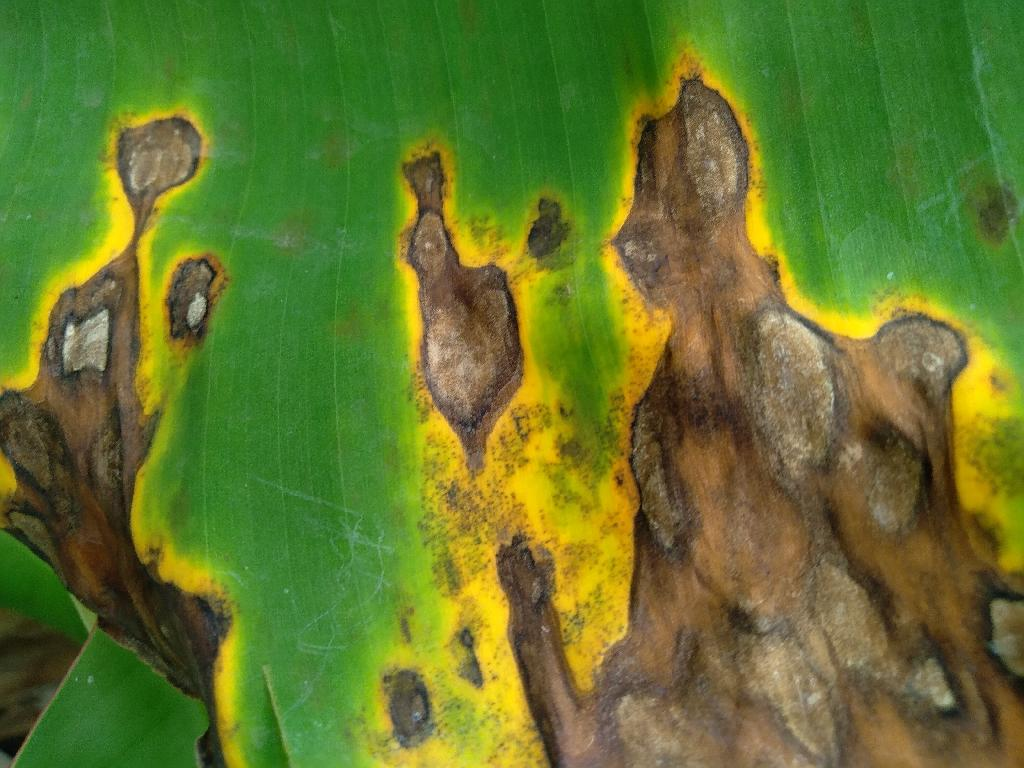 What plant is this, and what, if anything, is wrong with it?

banana, black sigatoka
